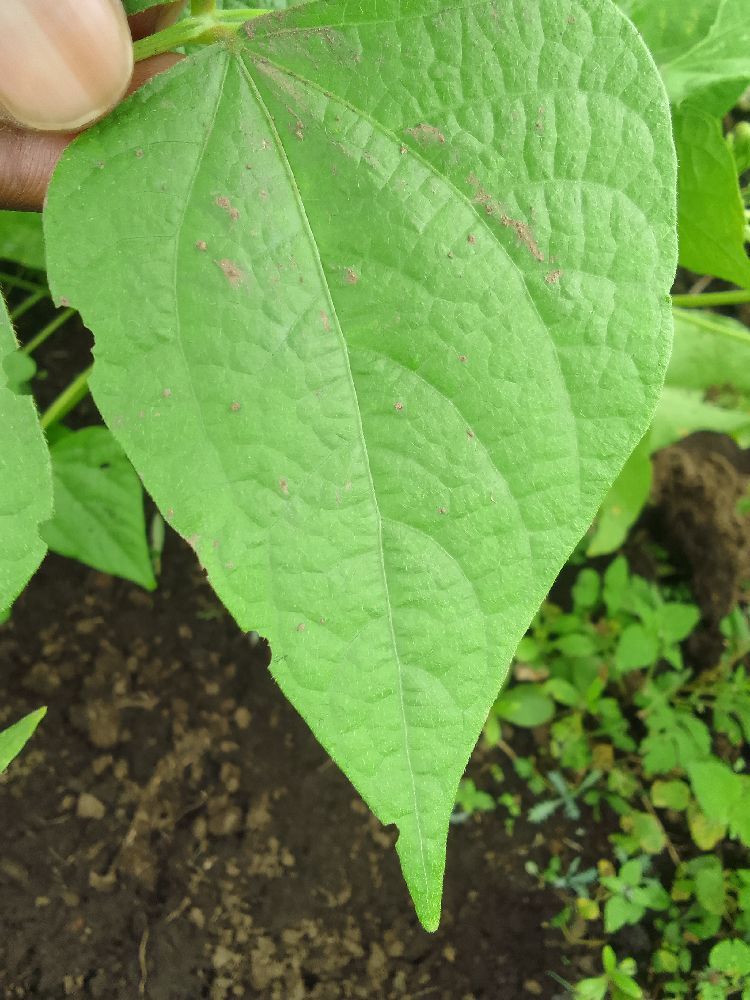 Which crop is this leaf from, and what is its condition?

common bean, healthy
